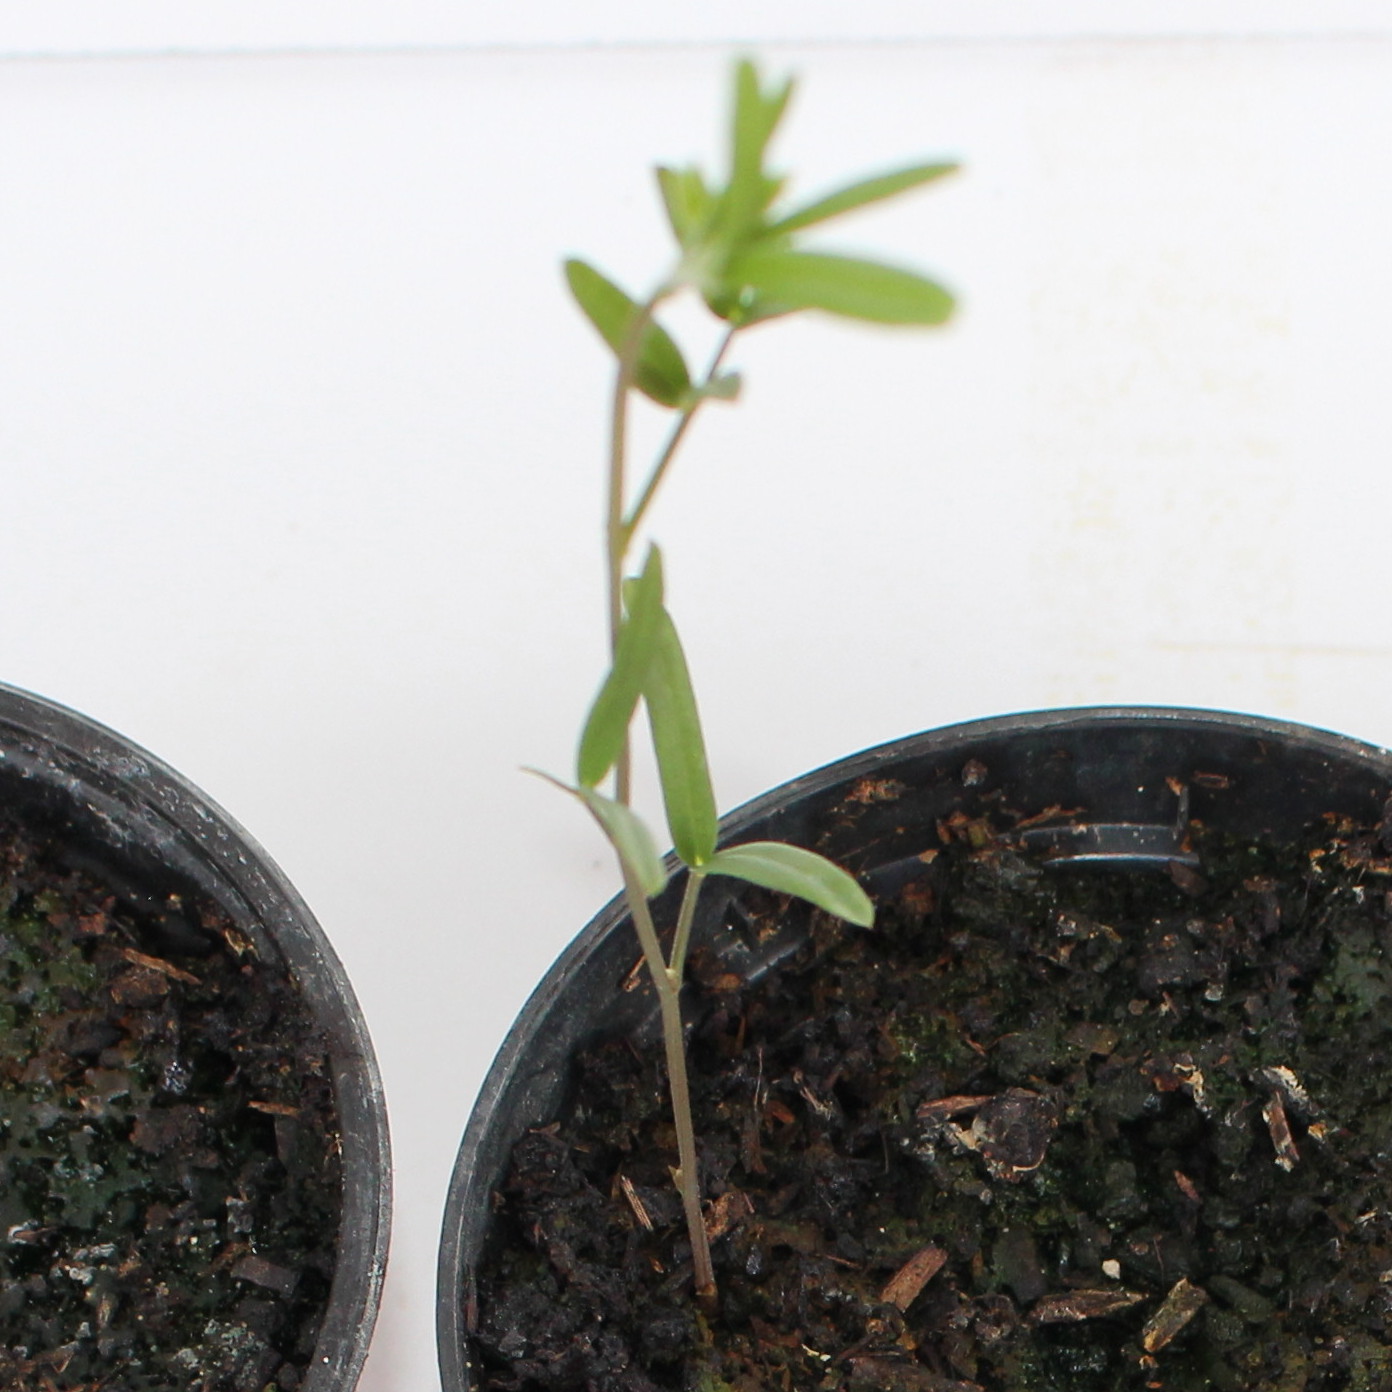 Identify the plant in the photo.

Vicia sativa
